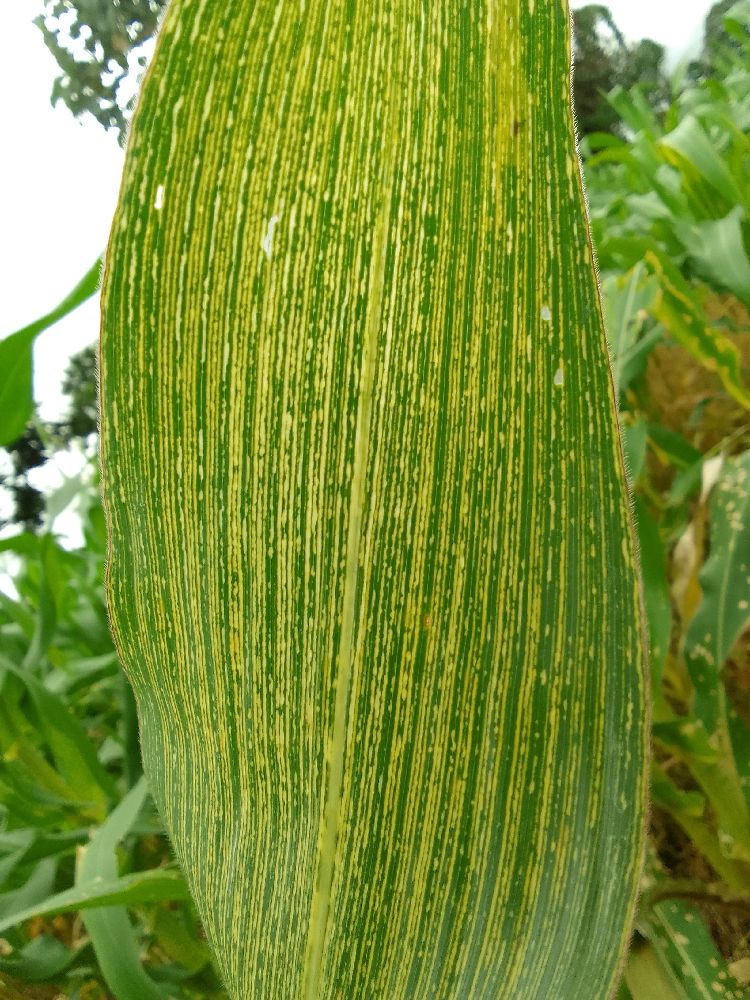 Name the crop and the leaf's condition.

maize, maize streak virus
